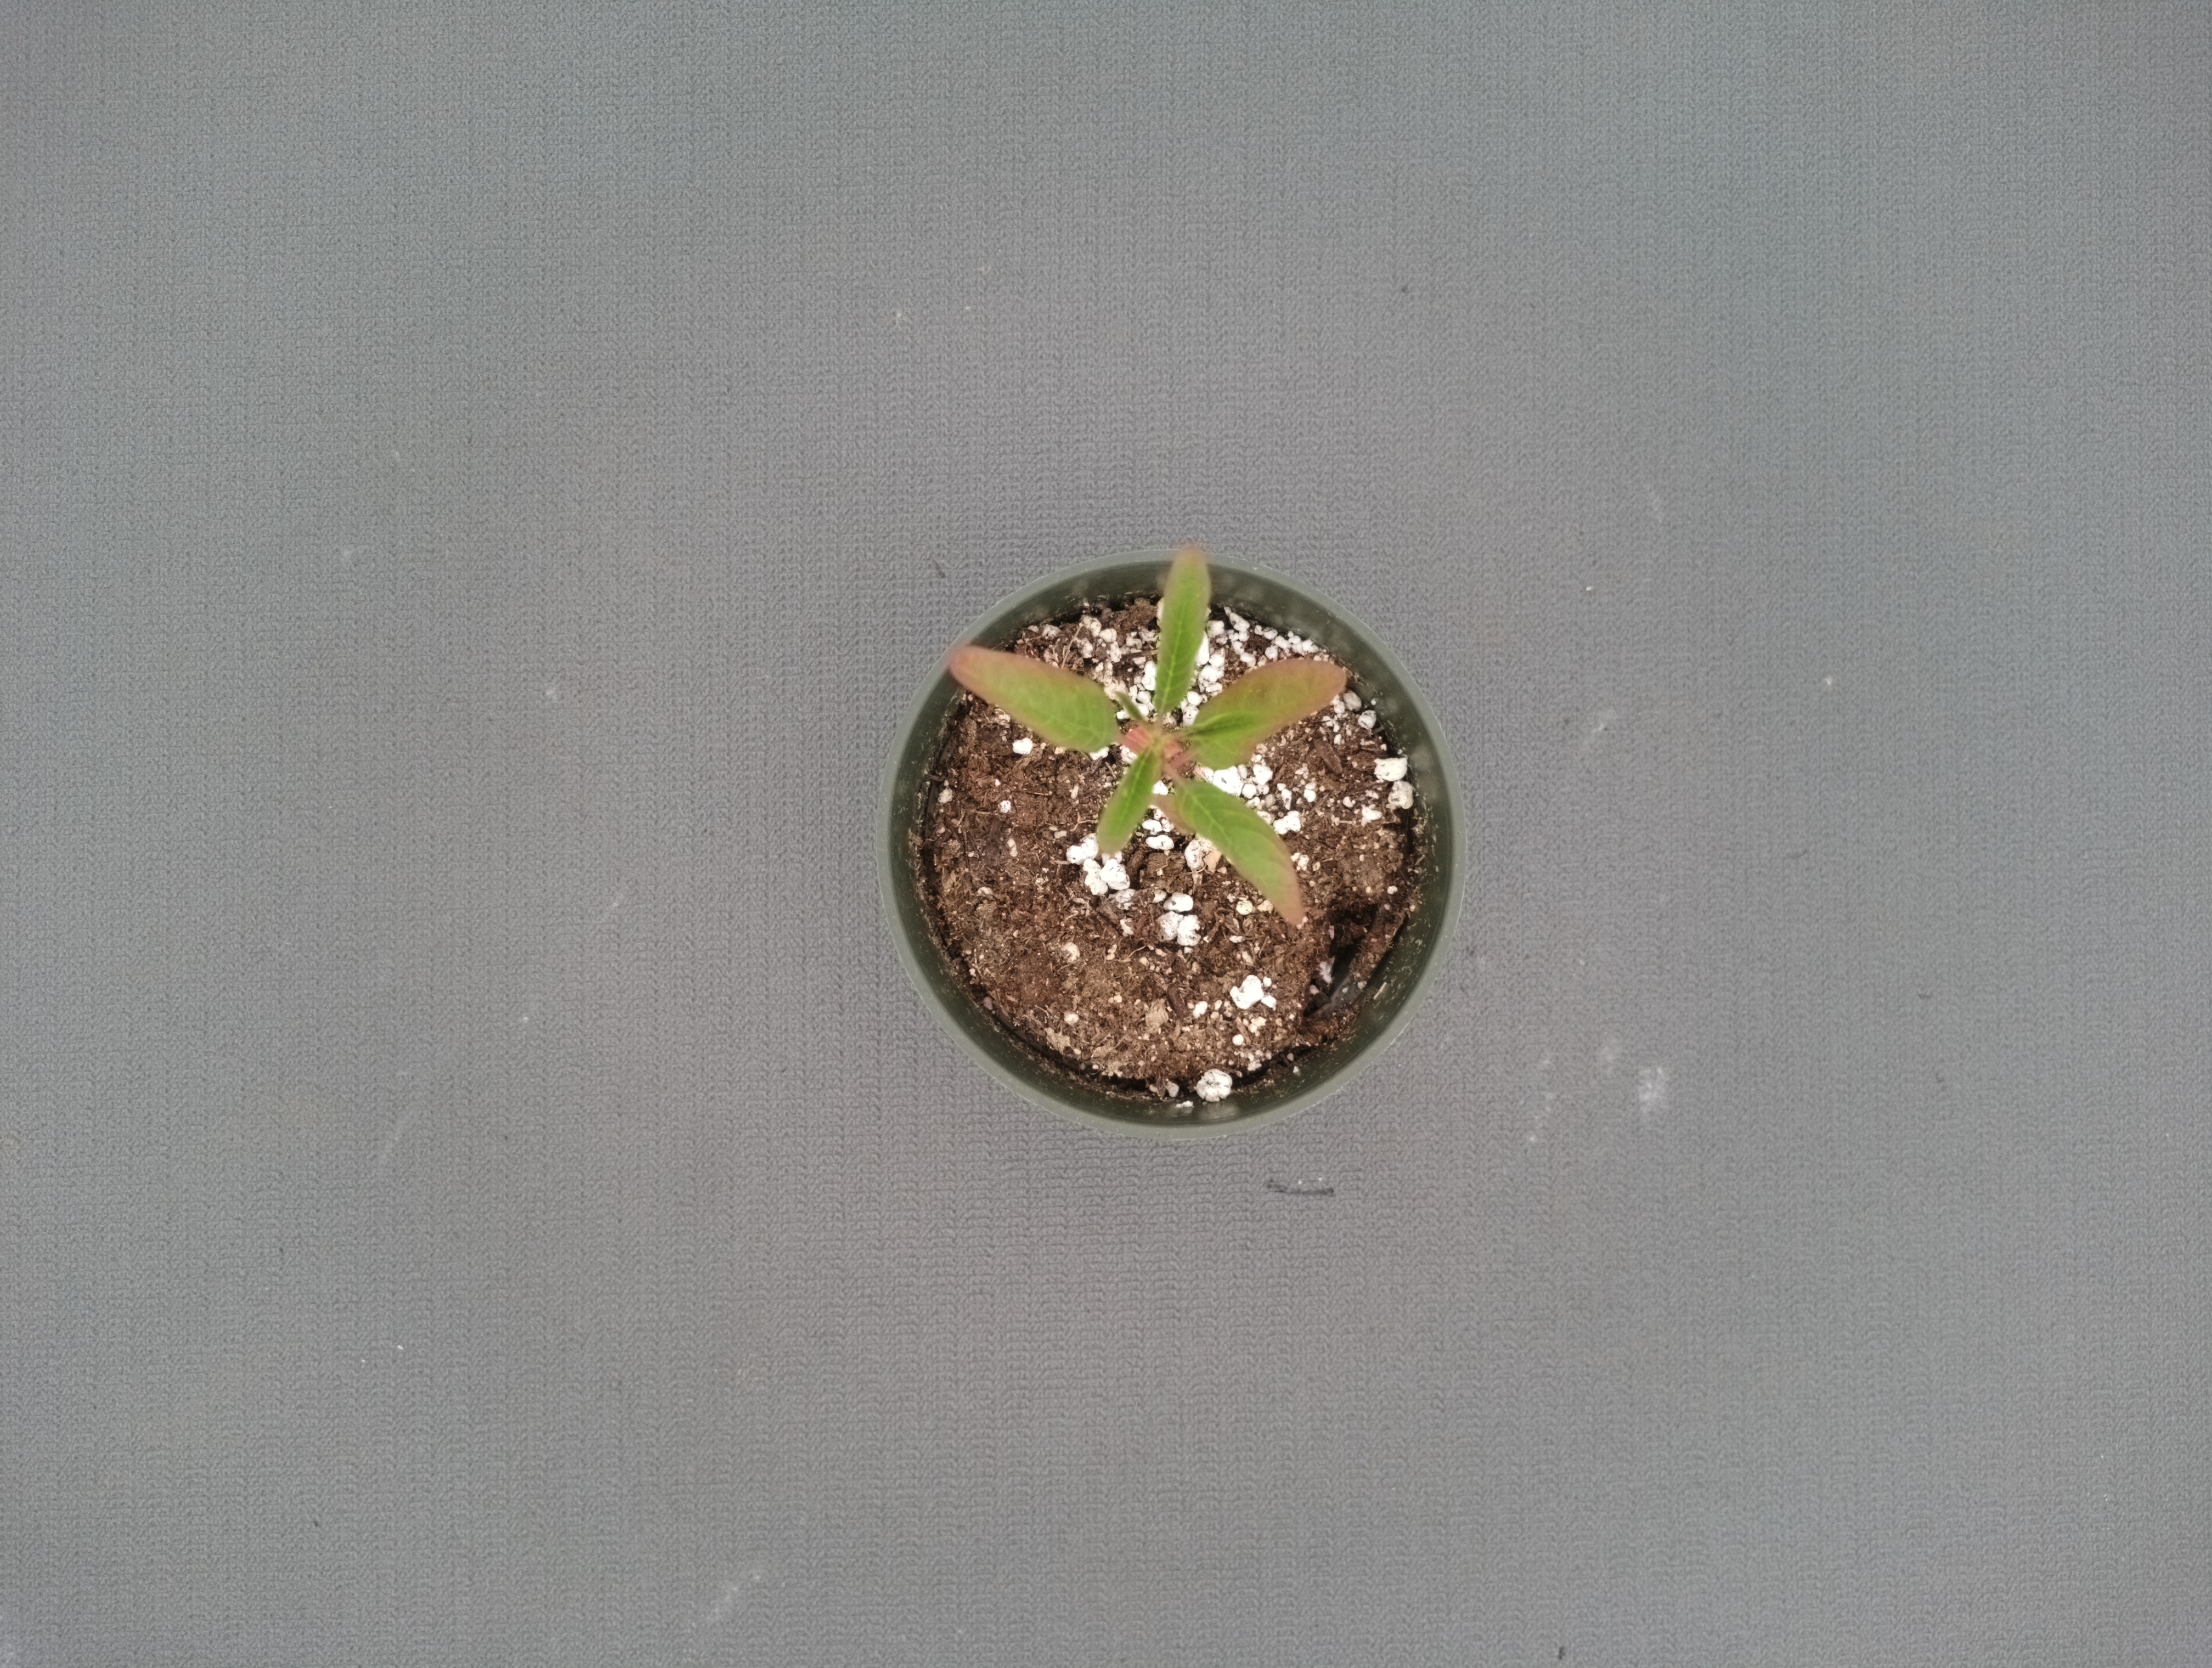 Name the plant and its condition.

waterhemp, chlorosis only
